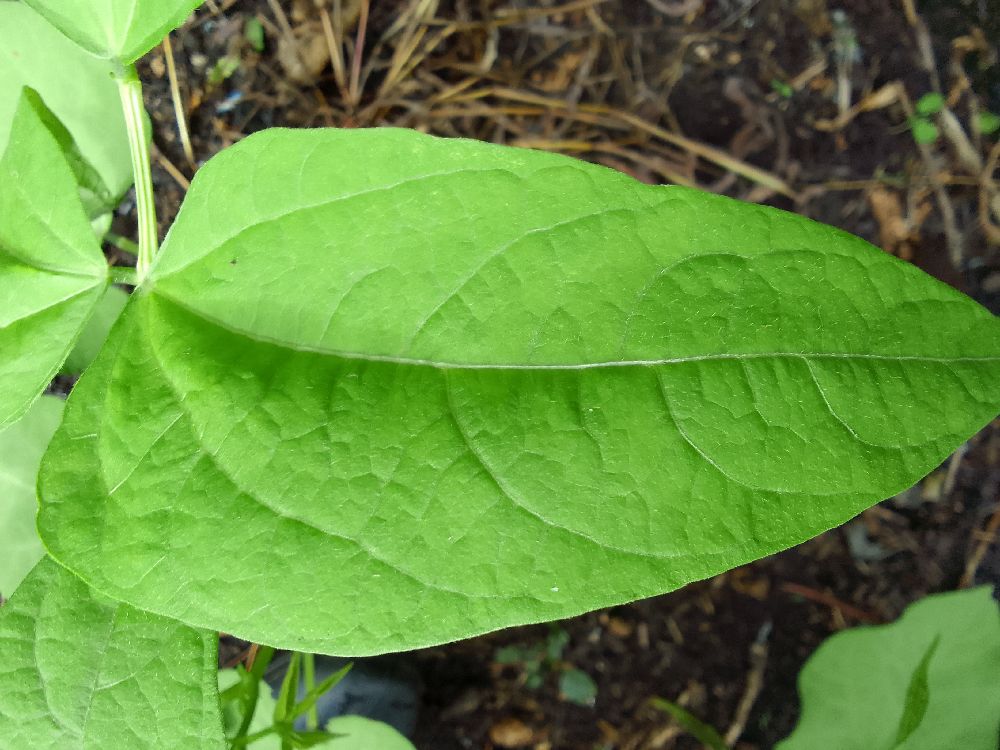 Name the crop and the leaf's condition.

common bean, healthy
